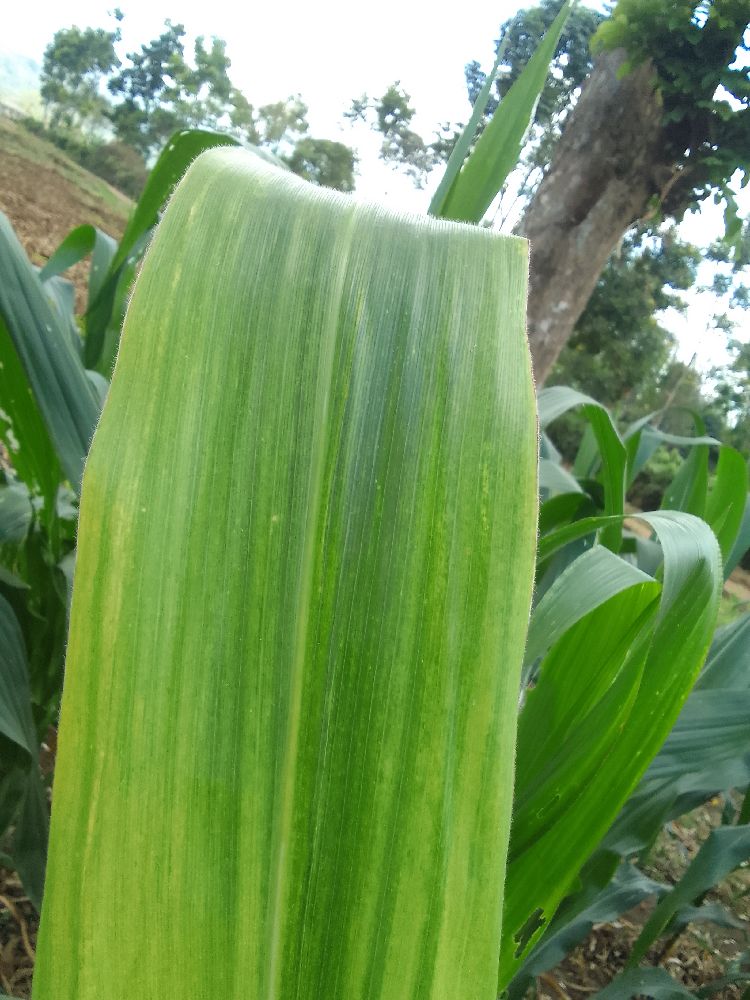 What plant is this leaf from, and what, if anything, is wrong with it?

maize, maize lethal necrosis
